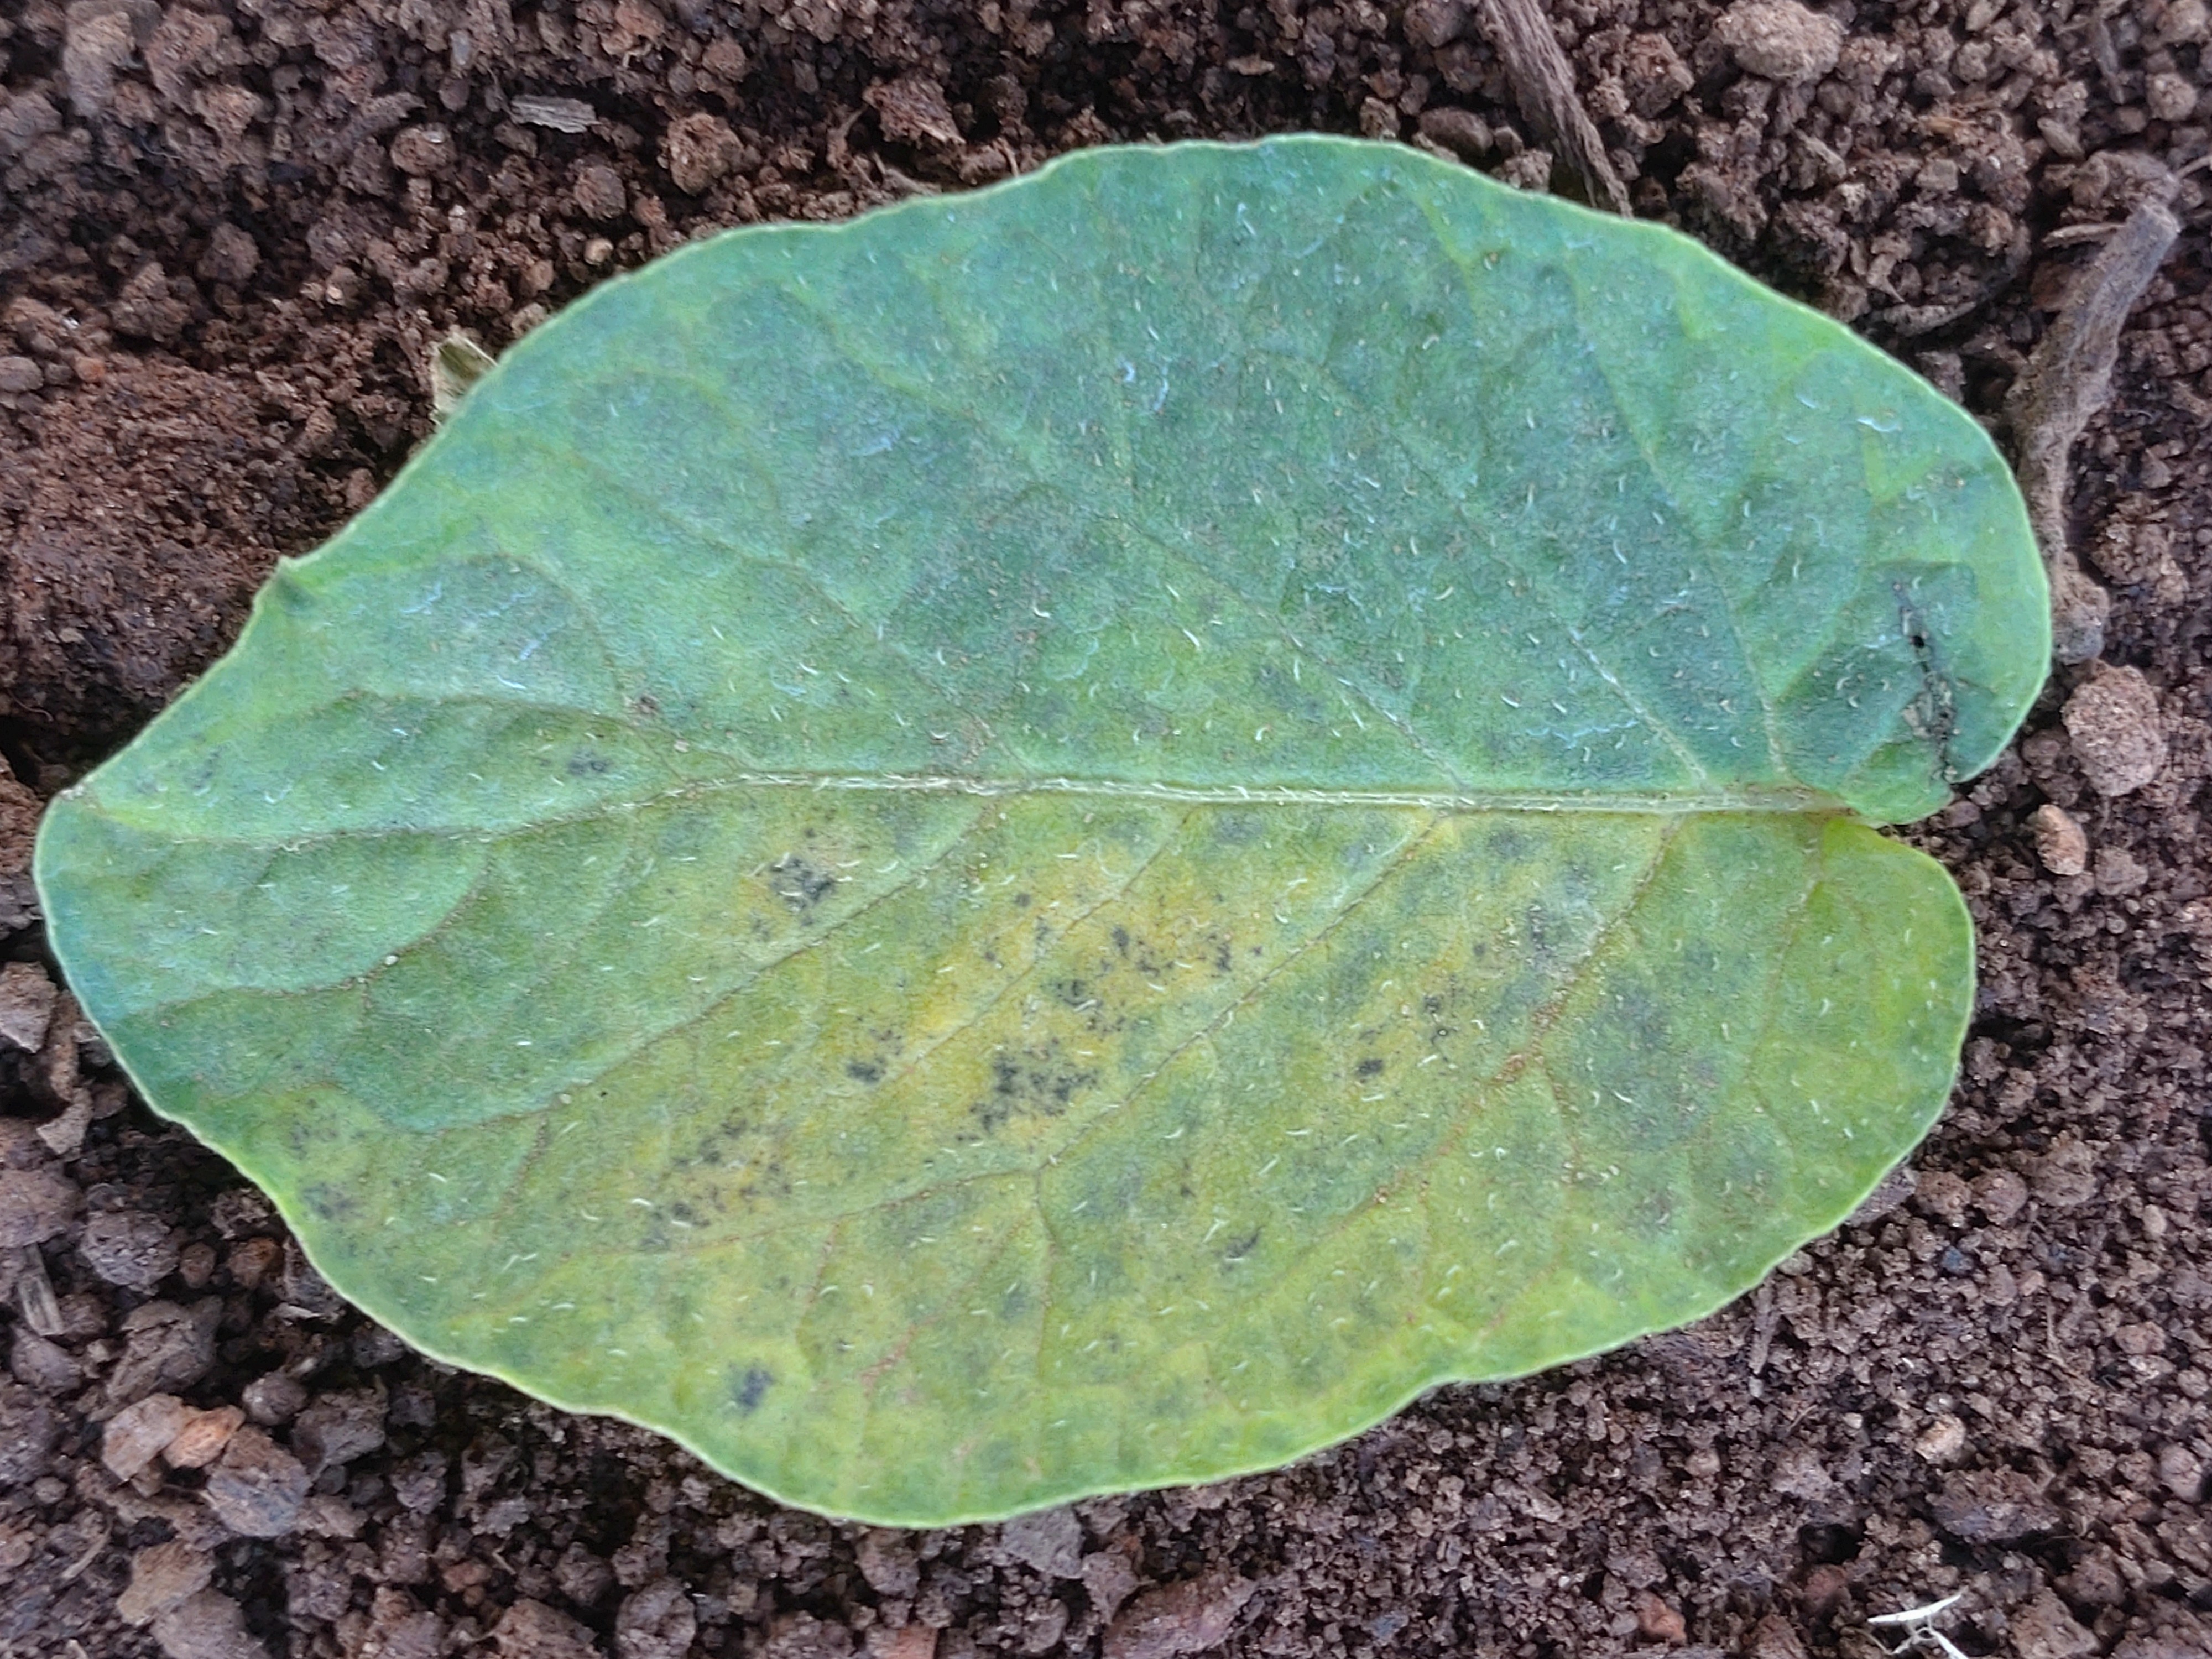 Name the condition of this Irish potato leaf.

late blight
